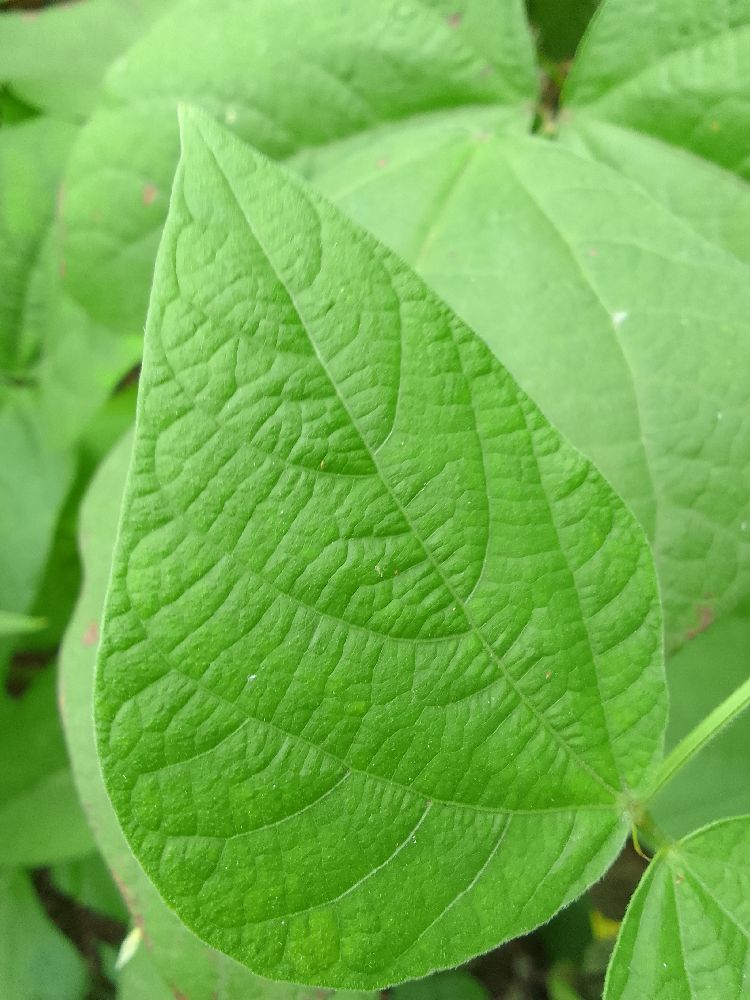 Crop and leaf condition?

common bean, healthy
